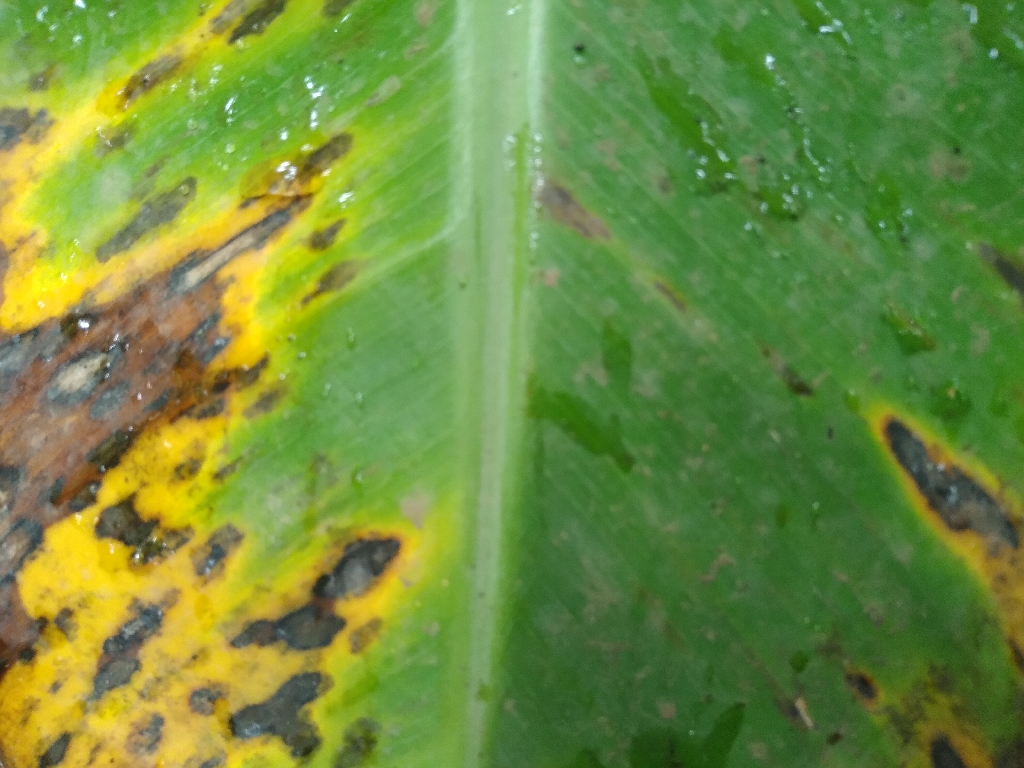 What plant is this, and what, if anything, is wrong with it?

banana, black sigatoka
